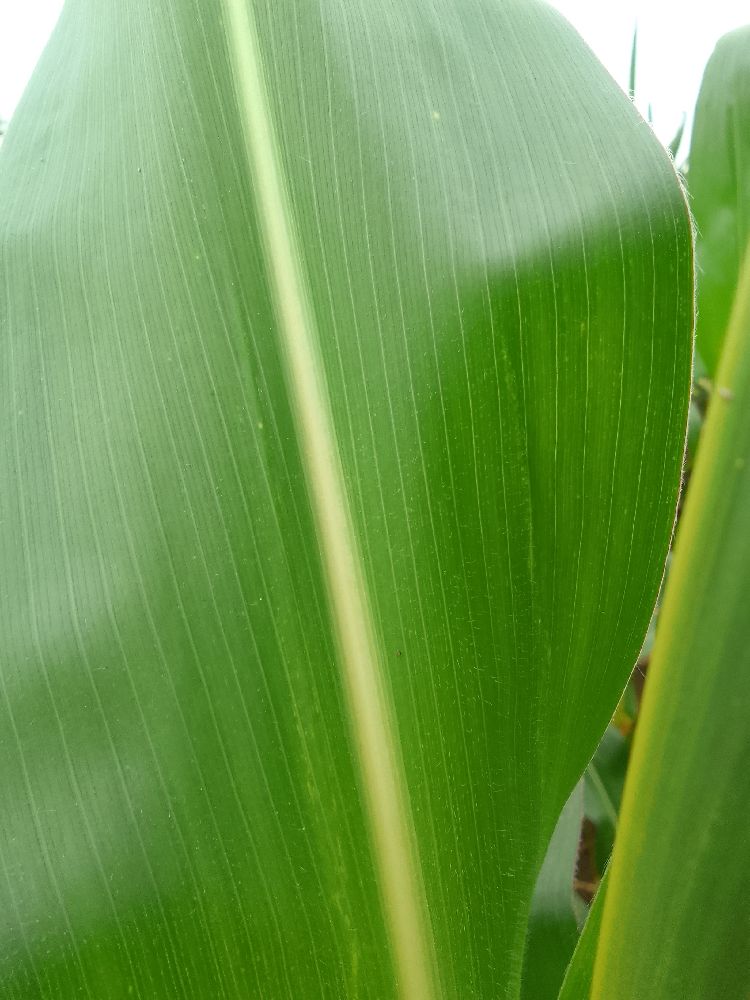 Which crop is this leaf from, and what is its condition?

maize, healthy
